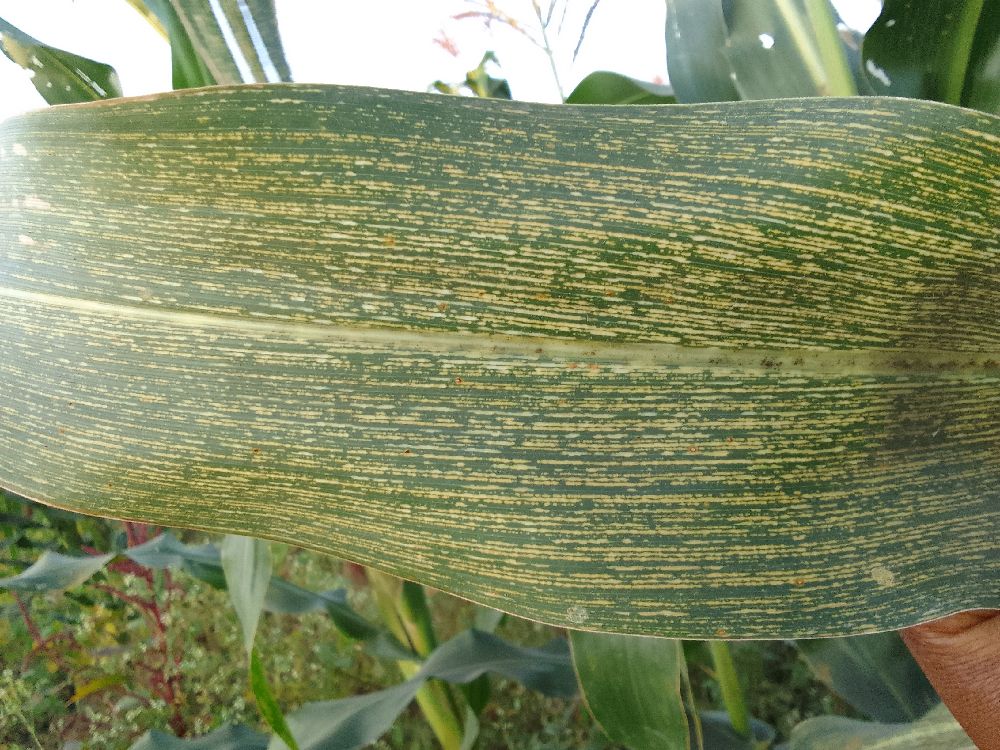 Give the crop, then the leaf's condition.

maize, maize streak virus
